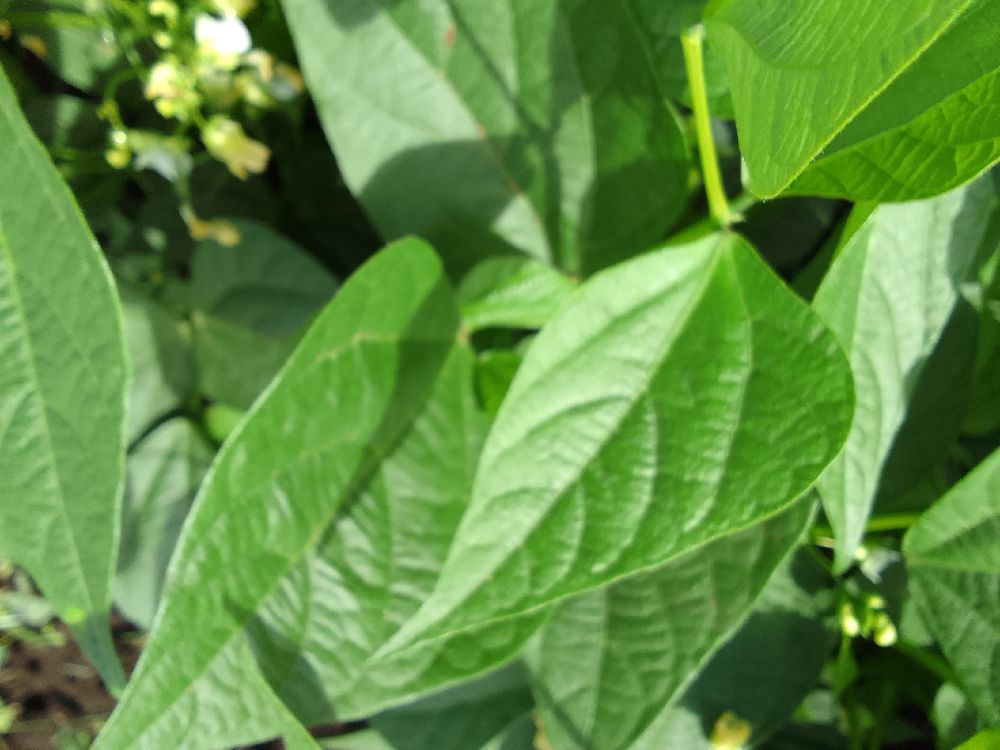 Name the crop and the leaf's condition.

common bean, healthy
